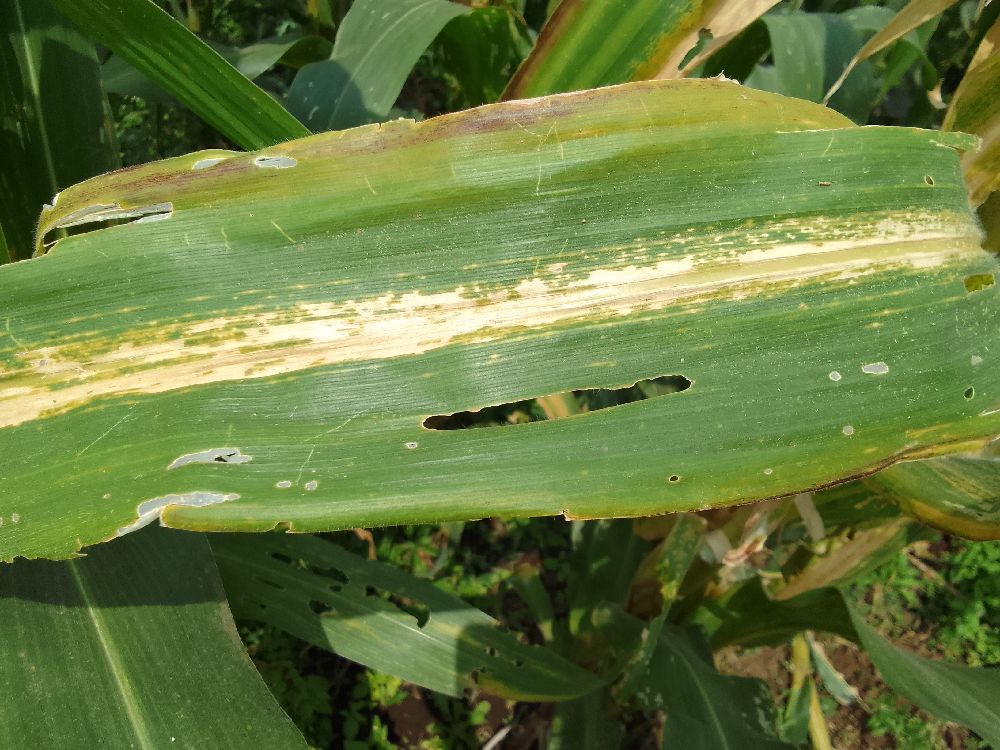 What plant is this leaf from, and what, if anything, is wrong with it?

maize, maize lethal necrosis
